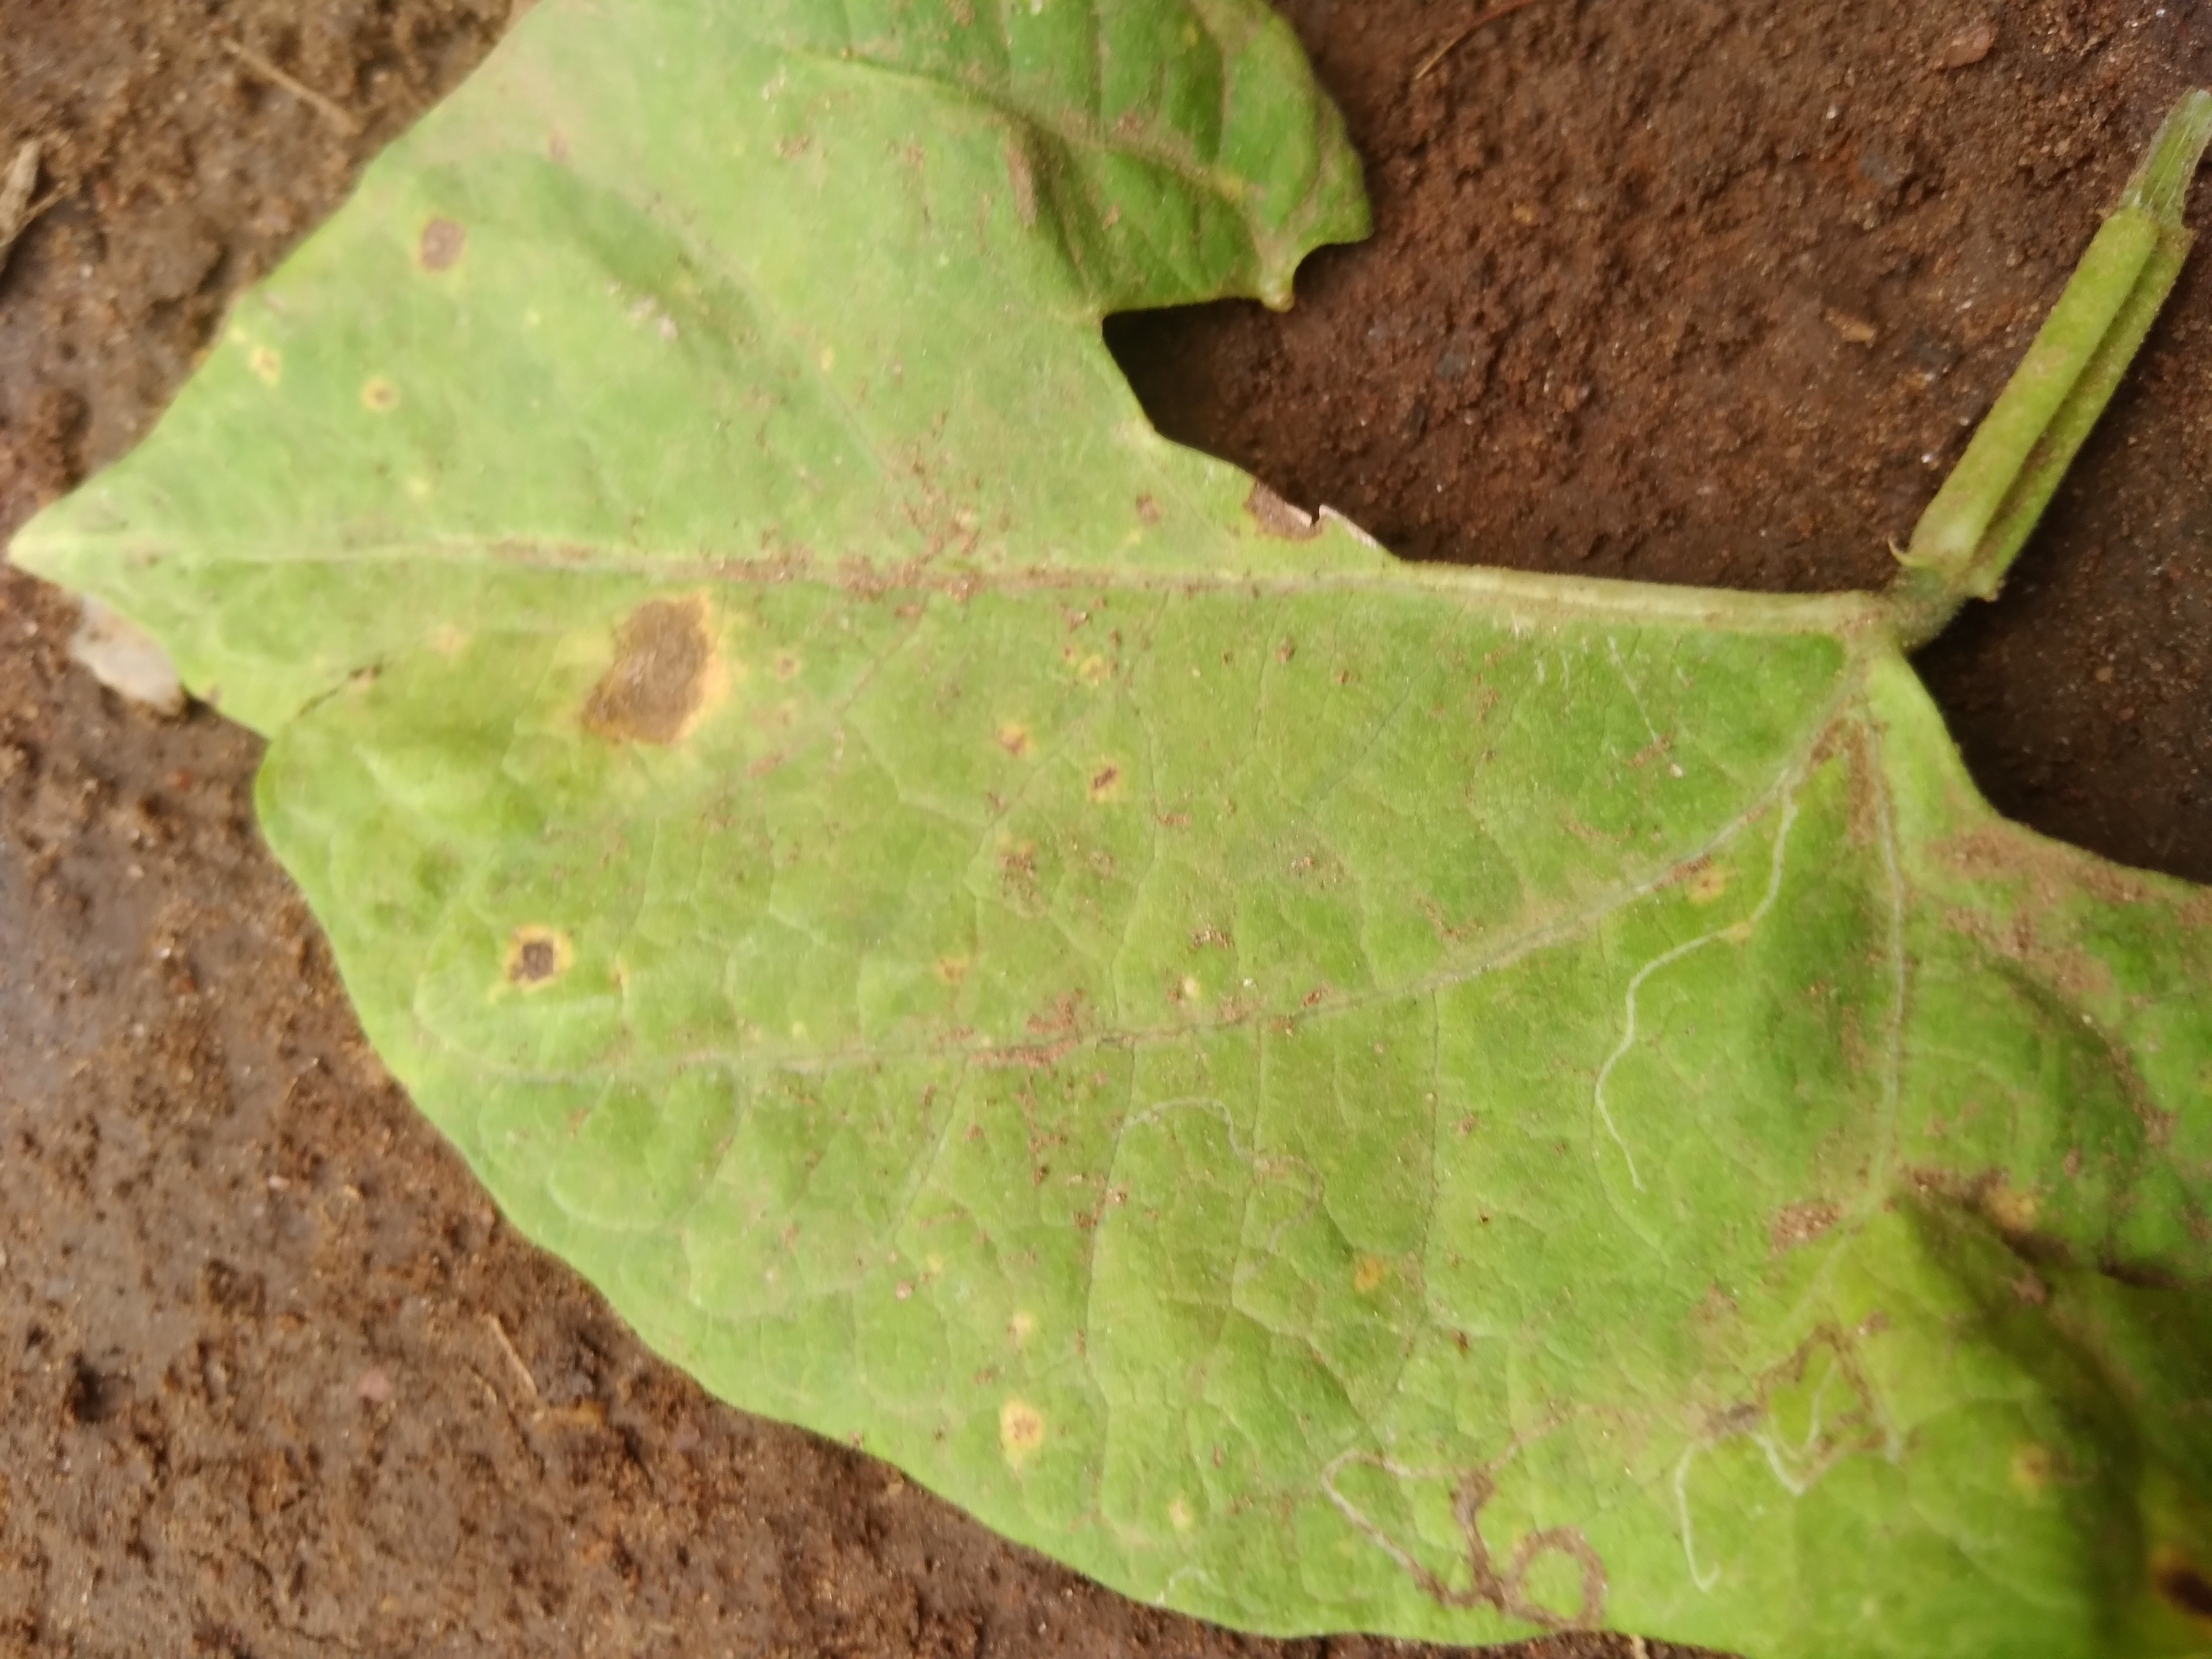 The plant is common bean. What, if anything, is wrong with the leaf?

rust
